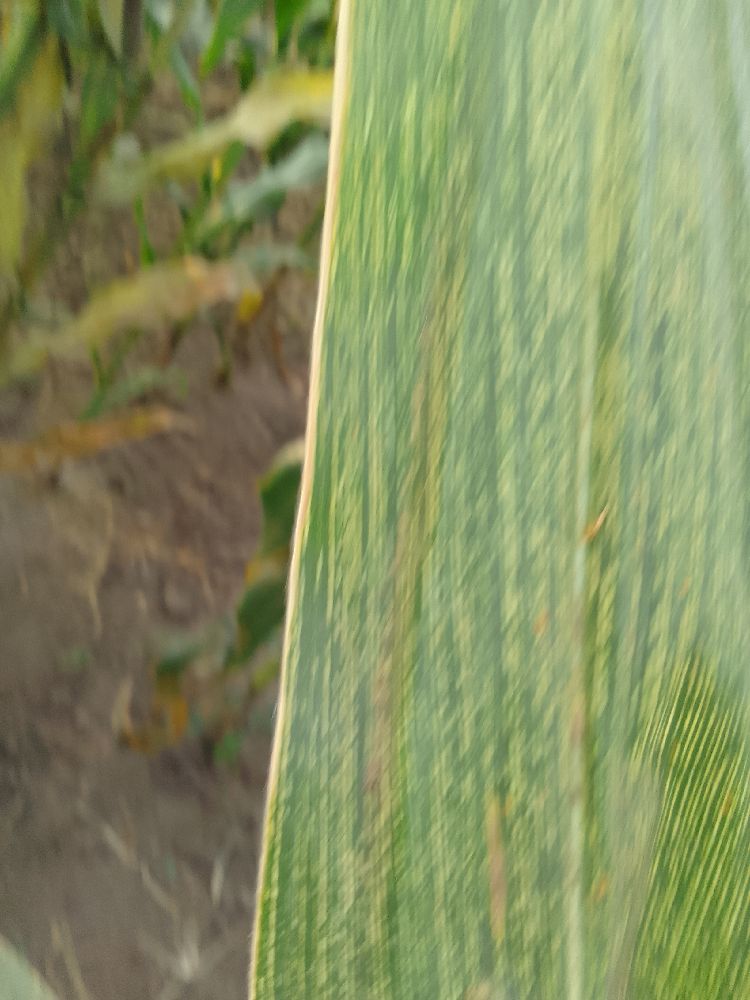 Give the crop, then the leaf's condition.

maize, maize streak virus
